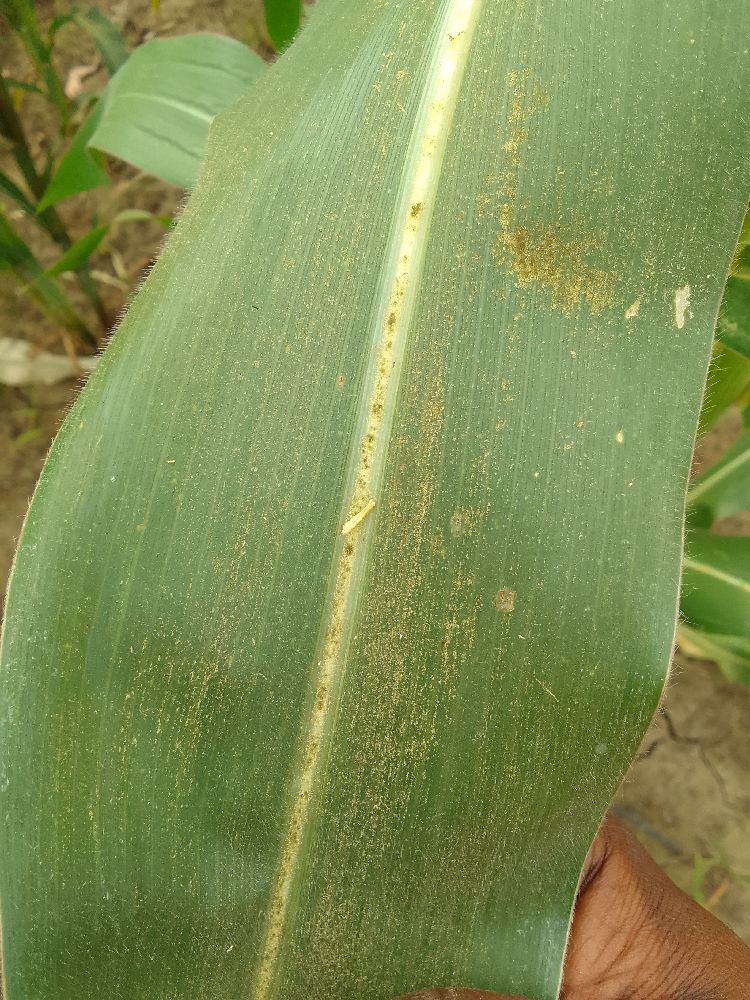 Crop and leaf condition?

maize, healthy
